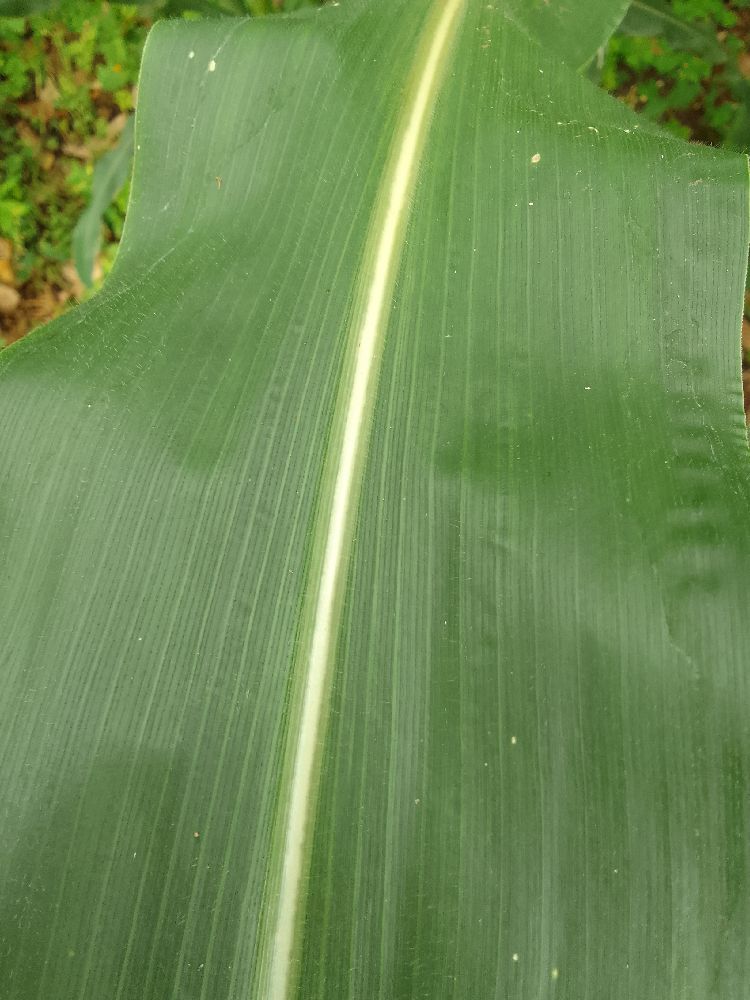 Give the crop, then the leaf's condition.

maize, healthy
